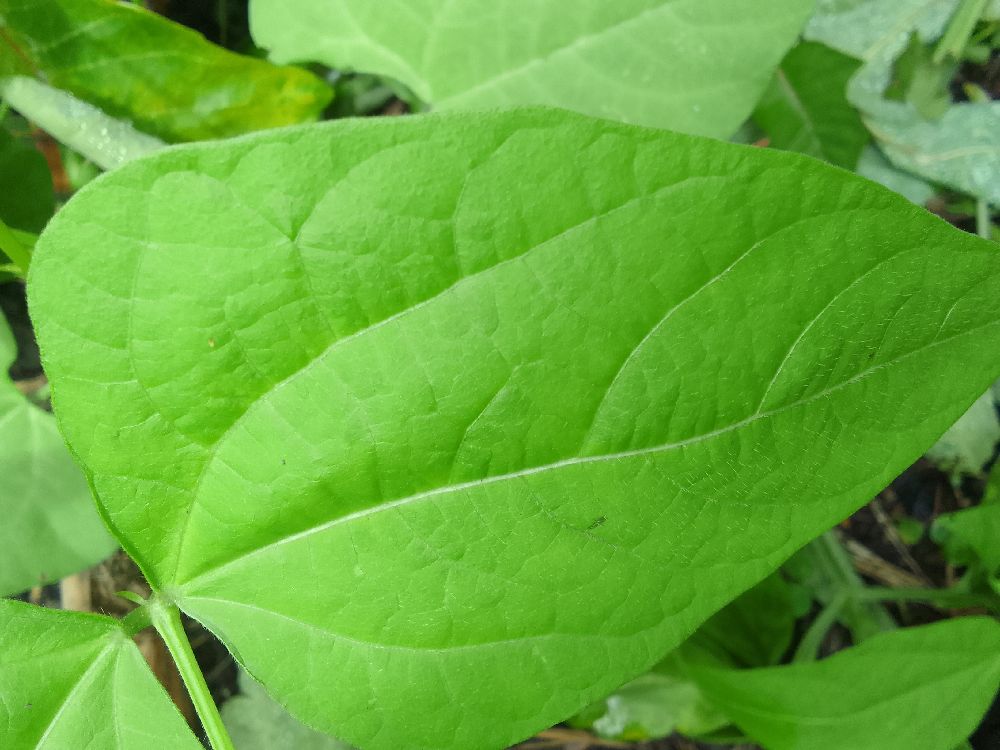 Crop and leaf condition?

common bean, healthy
